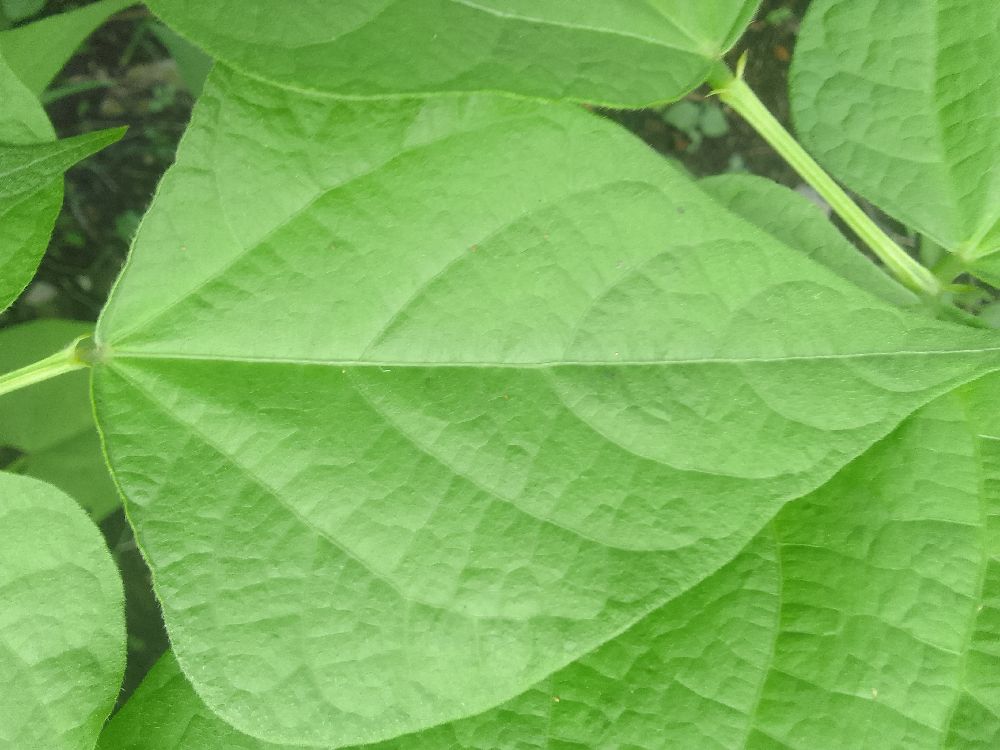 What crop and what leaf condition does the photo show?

common bean, healthy
